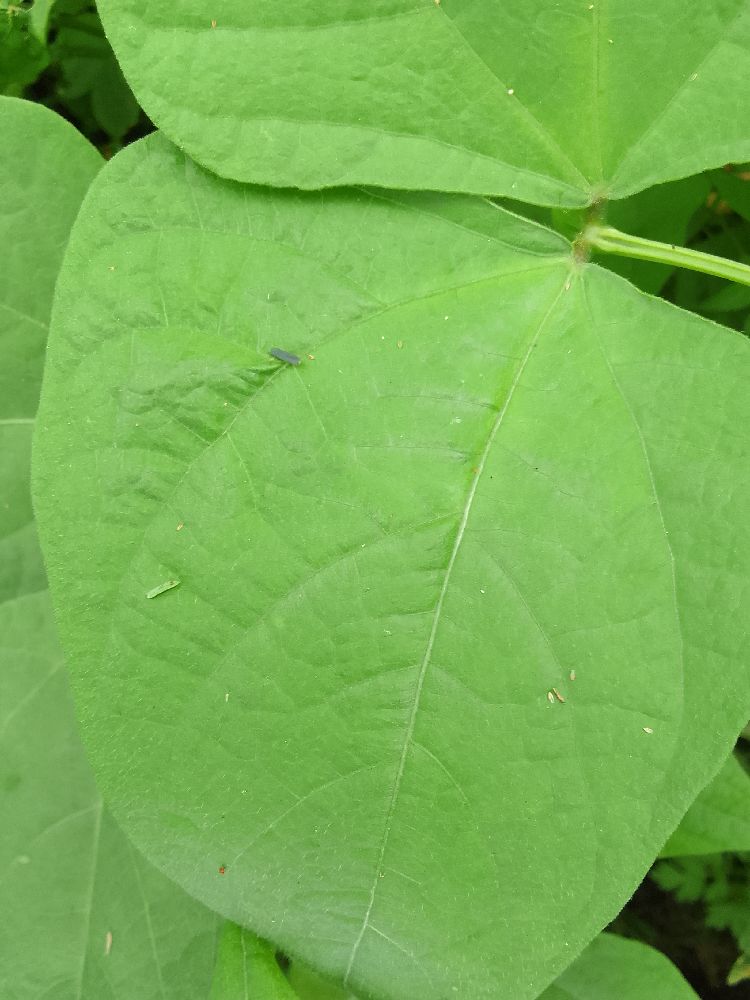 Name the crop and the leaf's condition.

common bean, healthy
